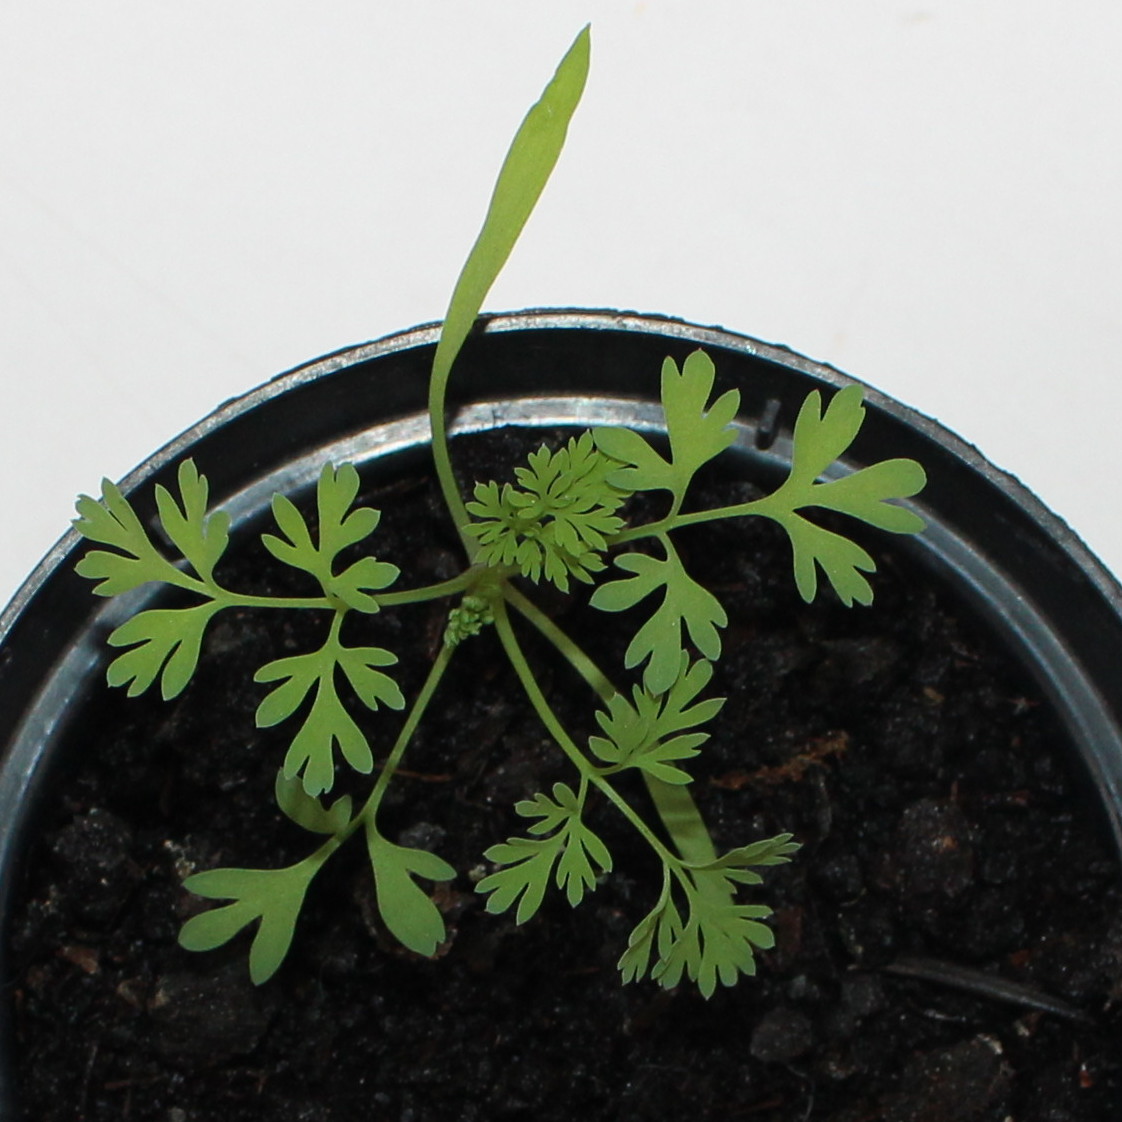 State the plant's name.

Fumaria officinalis
